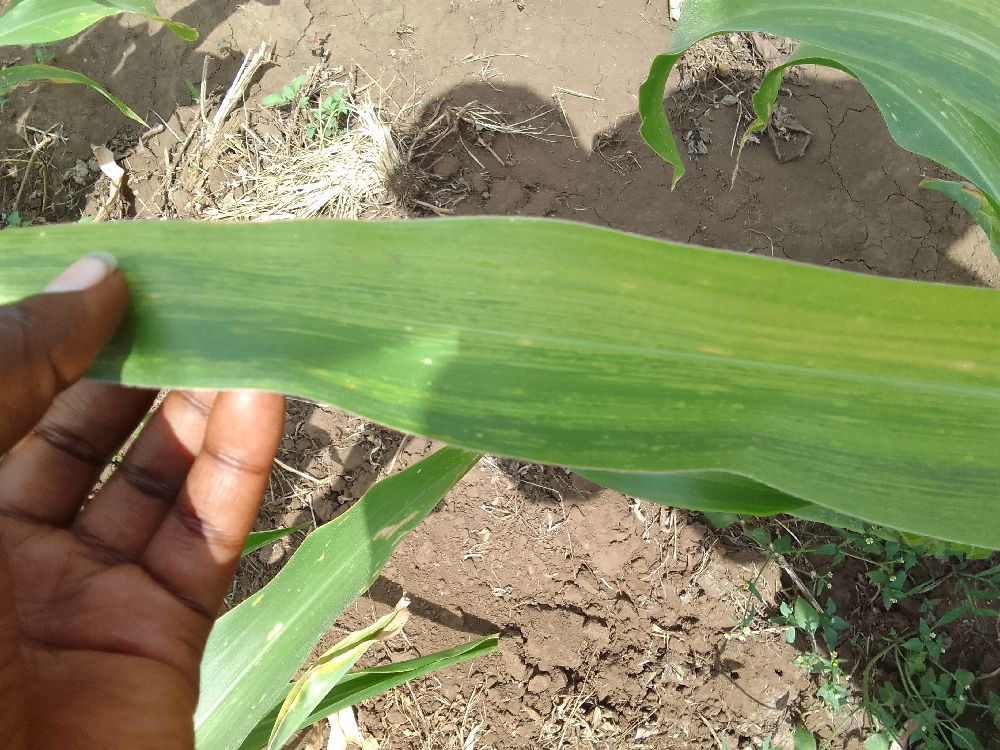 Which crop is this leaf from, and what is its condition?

maize, maize lethal necrosis
